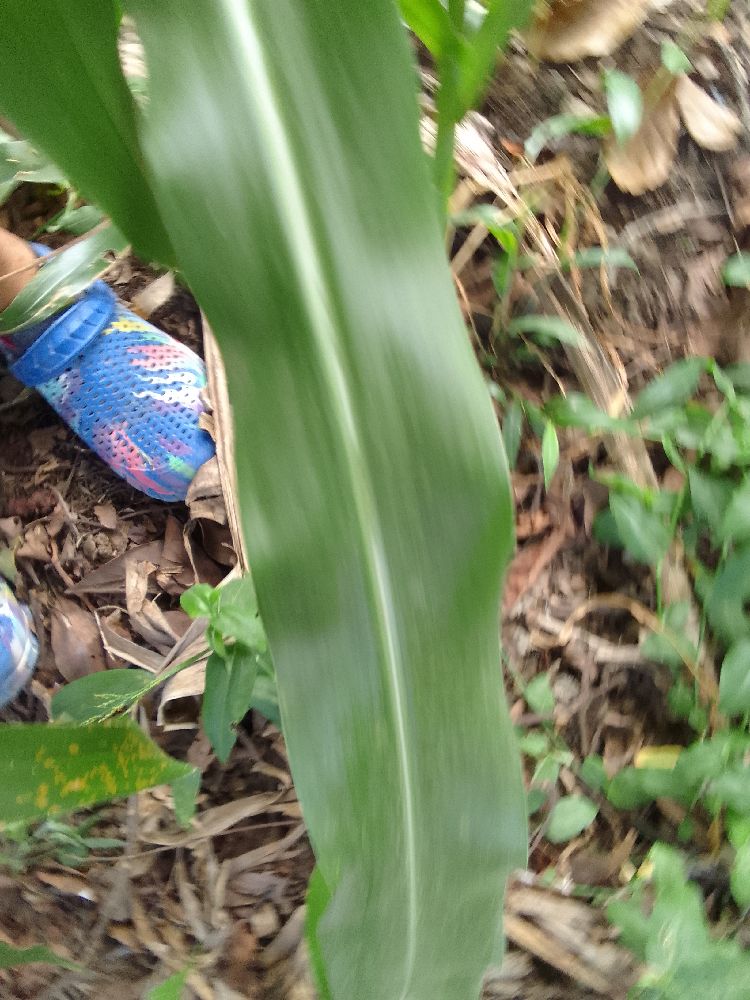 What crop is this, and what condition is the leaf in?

maize, healthy
